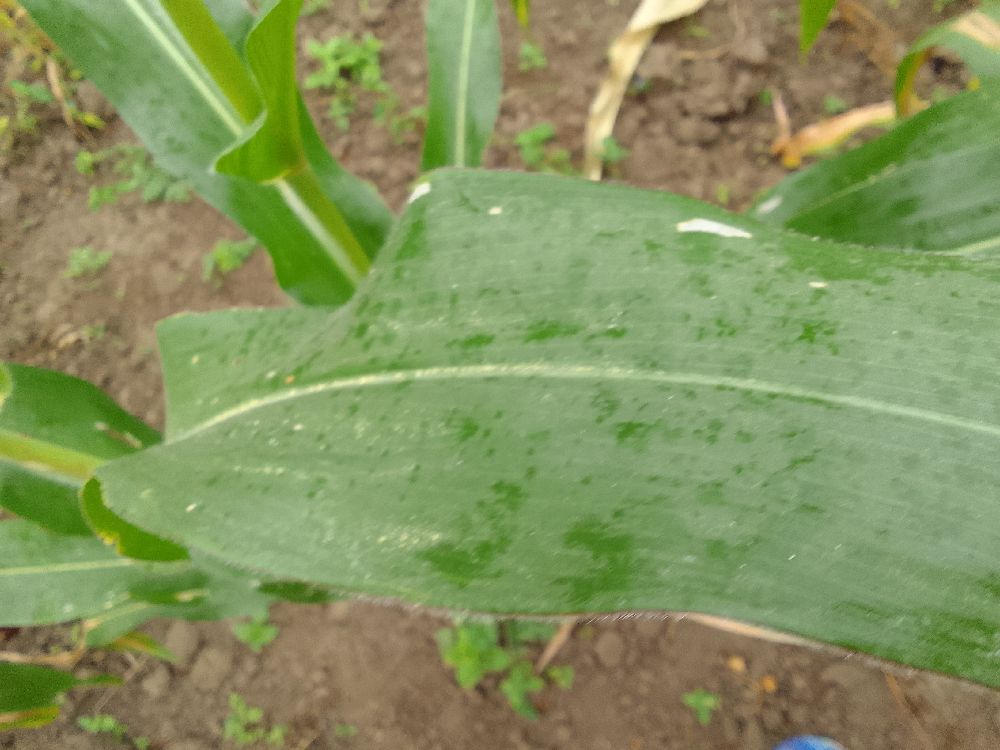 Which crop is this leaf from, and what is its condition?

maize, healthy
